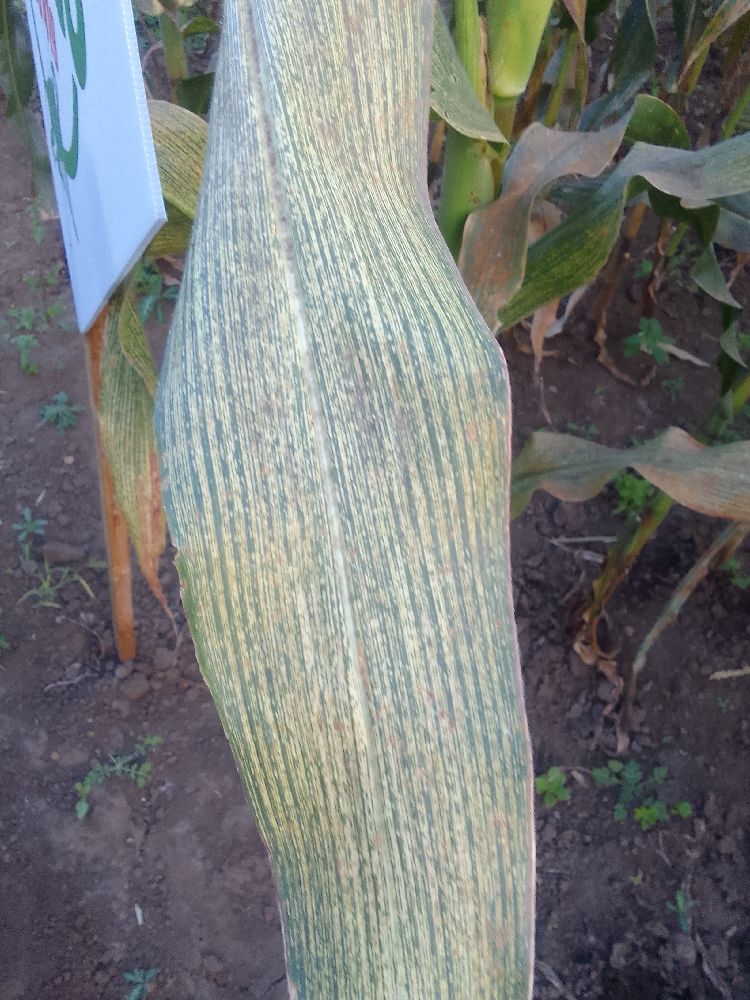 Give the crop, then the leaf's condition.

maize, maize streak virus
